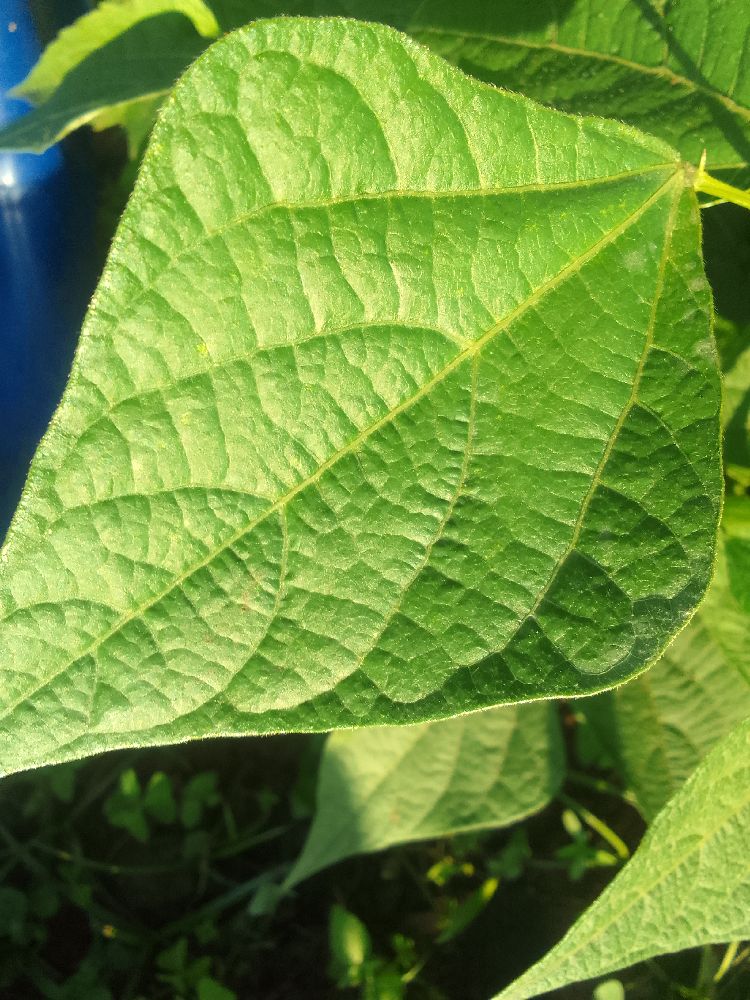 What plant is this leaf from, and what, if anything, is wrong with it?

common bean, healthy
